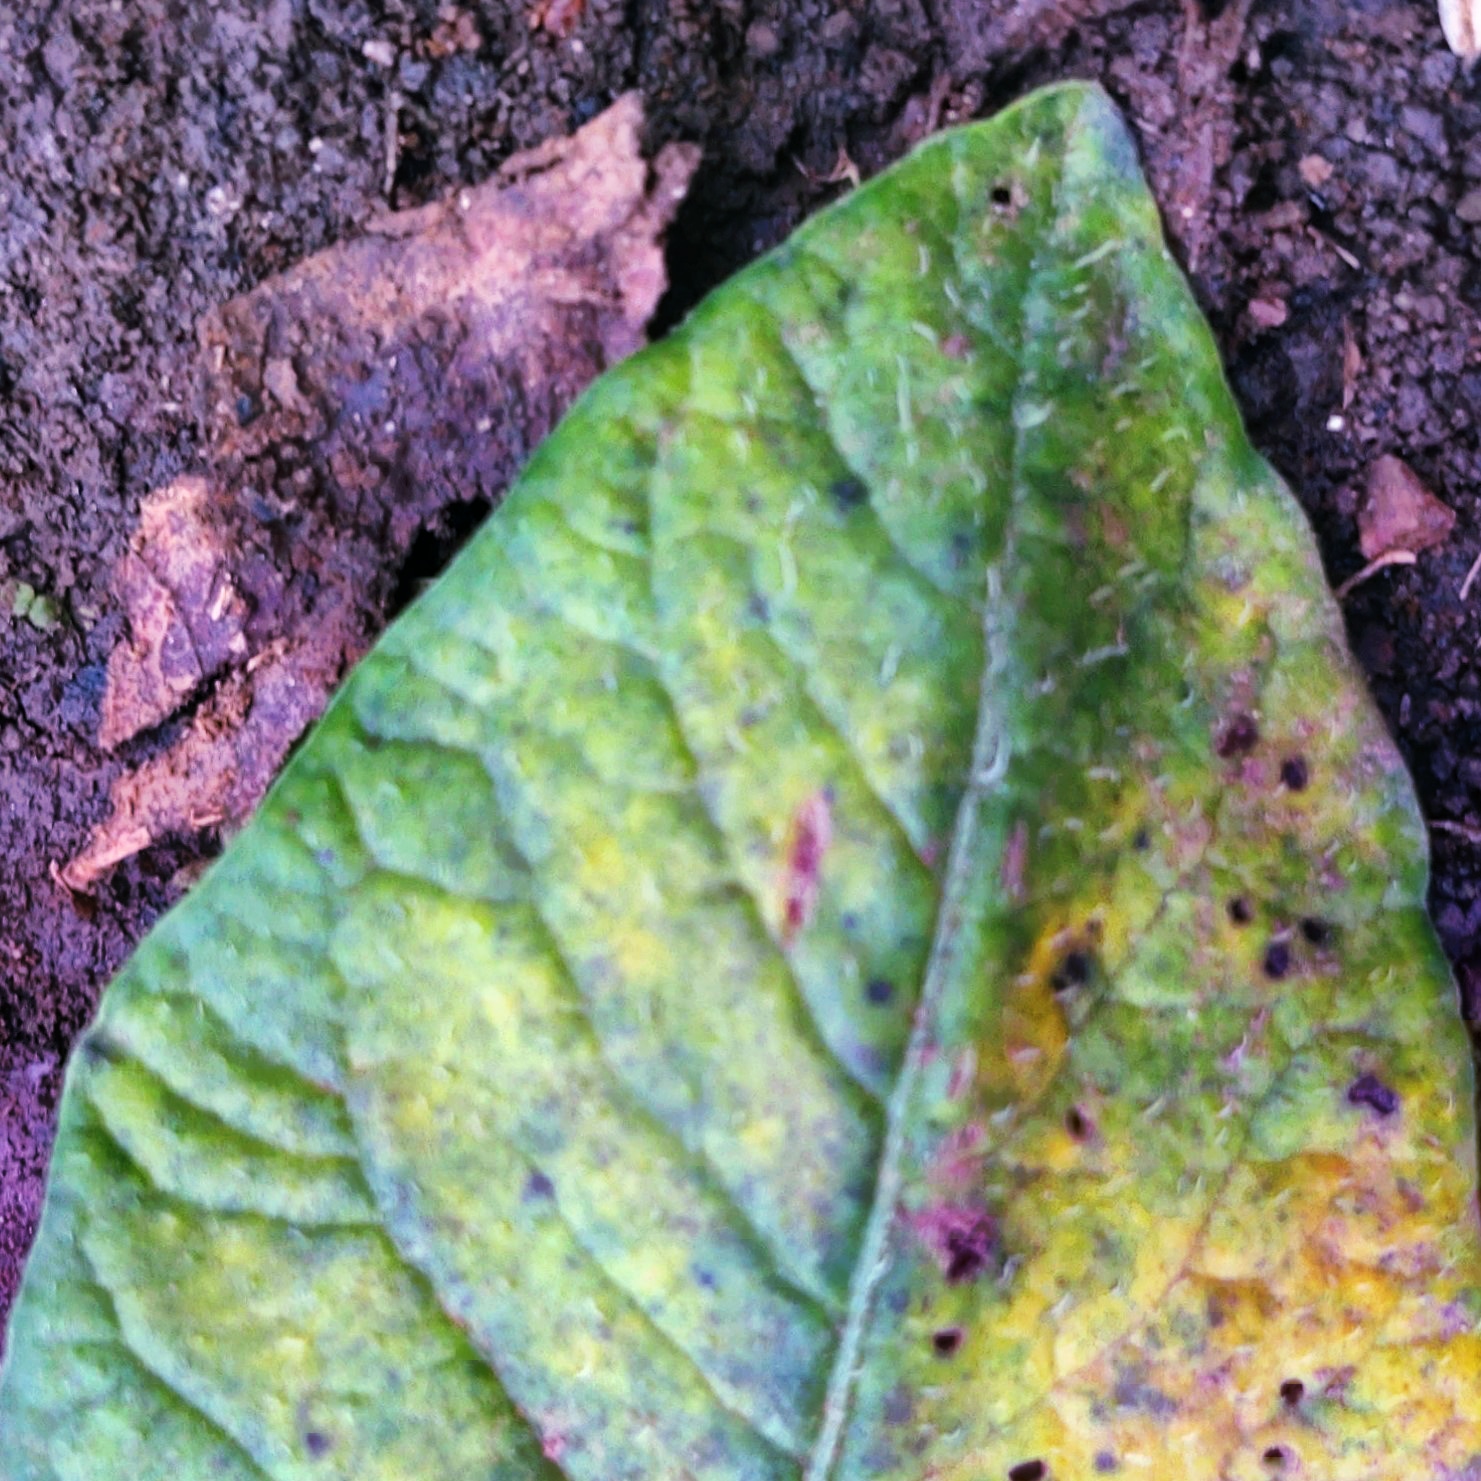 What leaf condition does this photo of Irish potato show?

late blight
